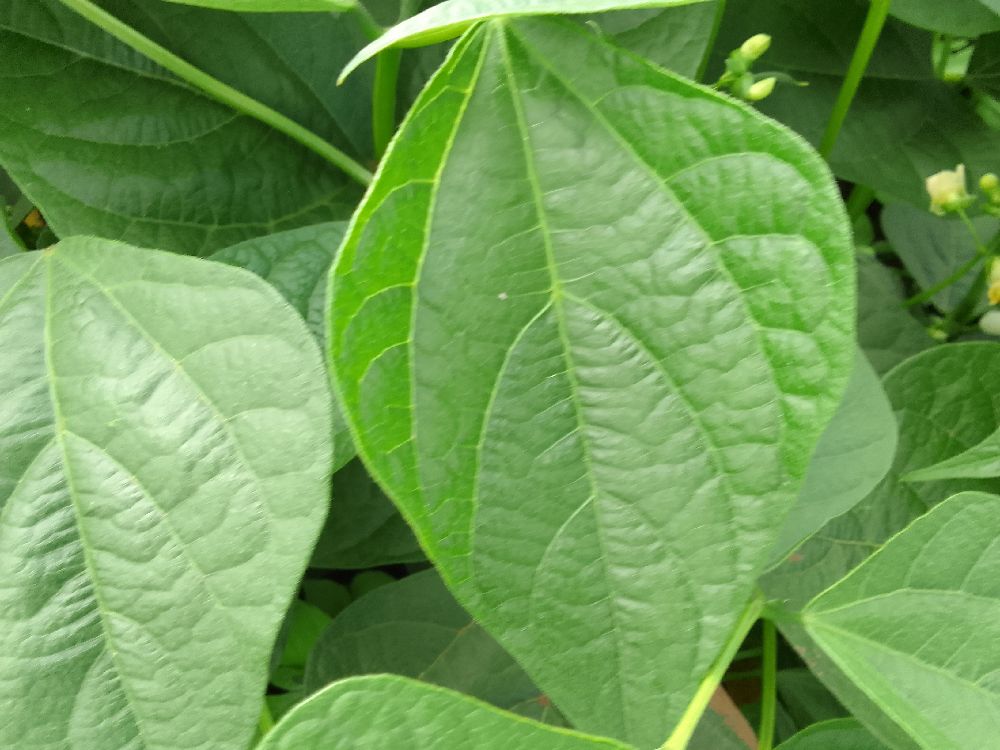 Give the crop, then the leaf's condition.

common bean, healthy
